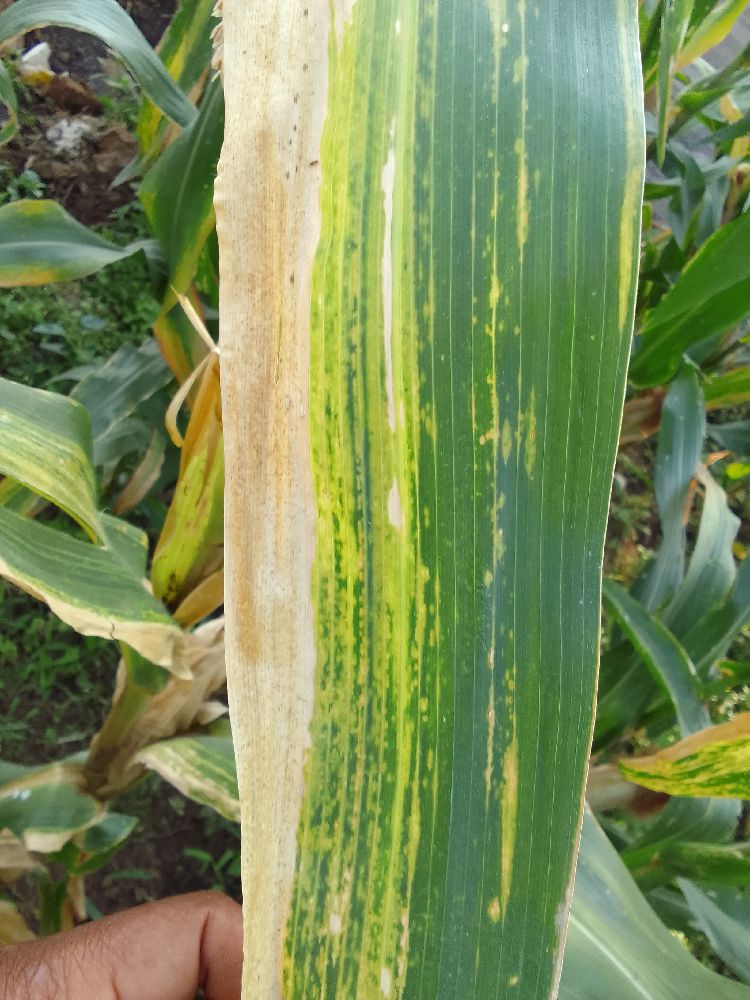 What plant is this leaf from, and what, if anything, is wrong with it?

maize, maize lethal necrosis
